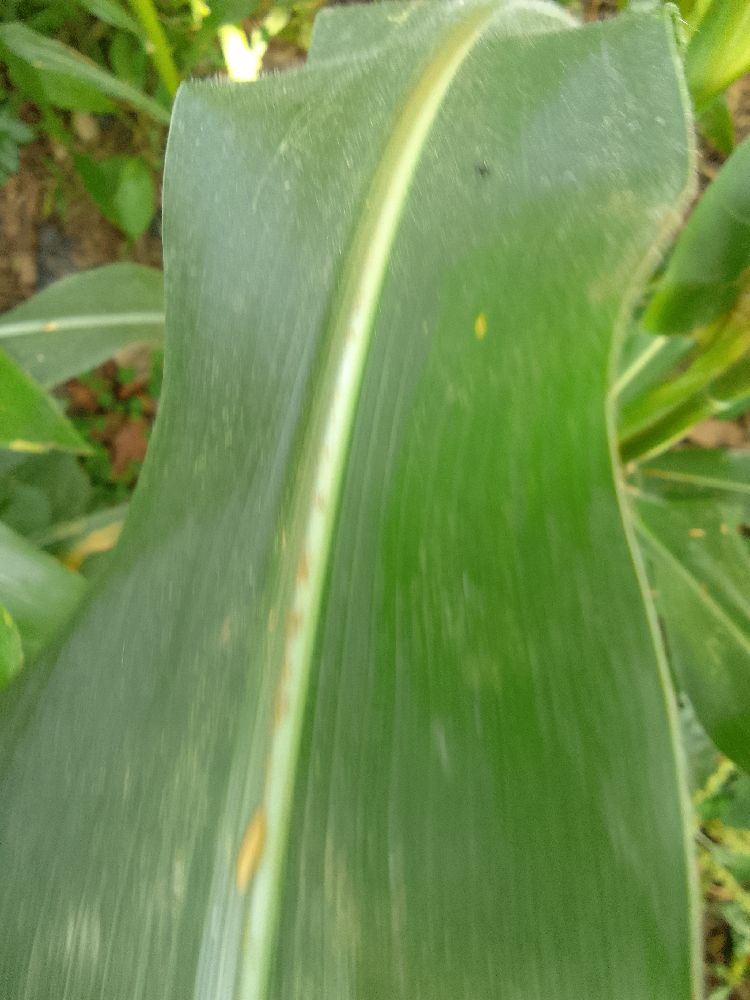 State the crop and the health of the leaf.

maize, healthy
